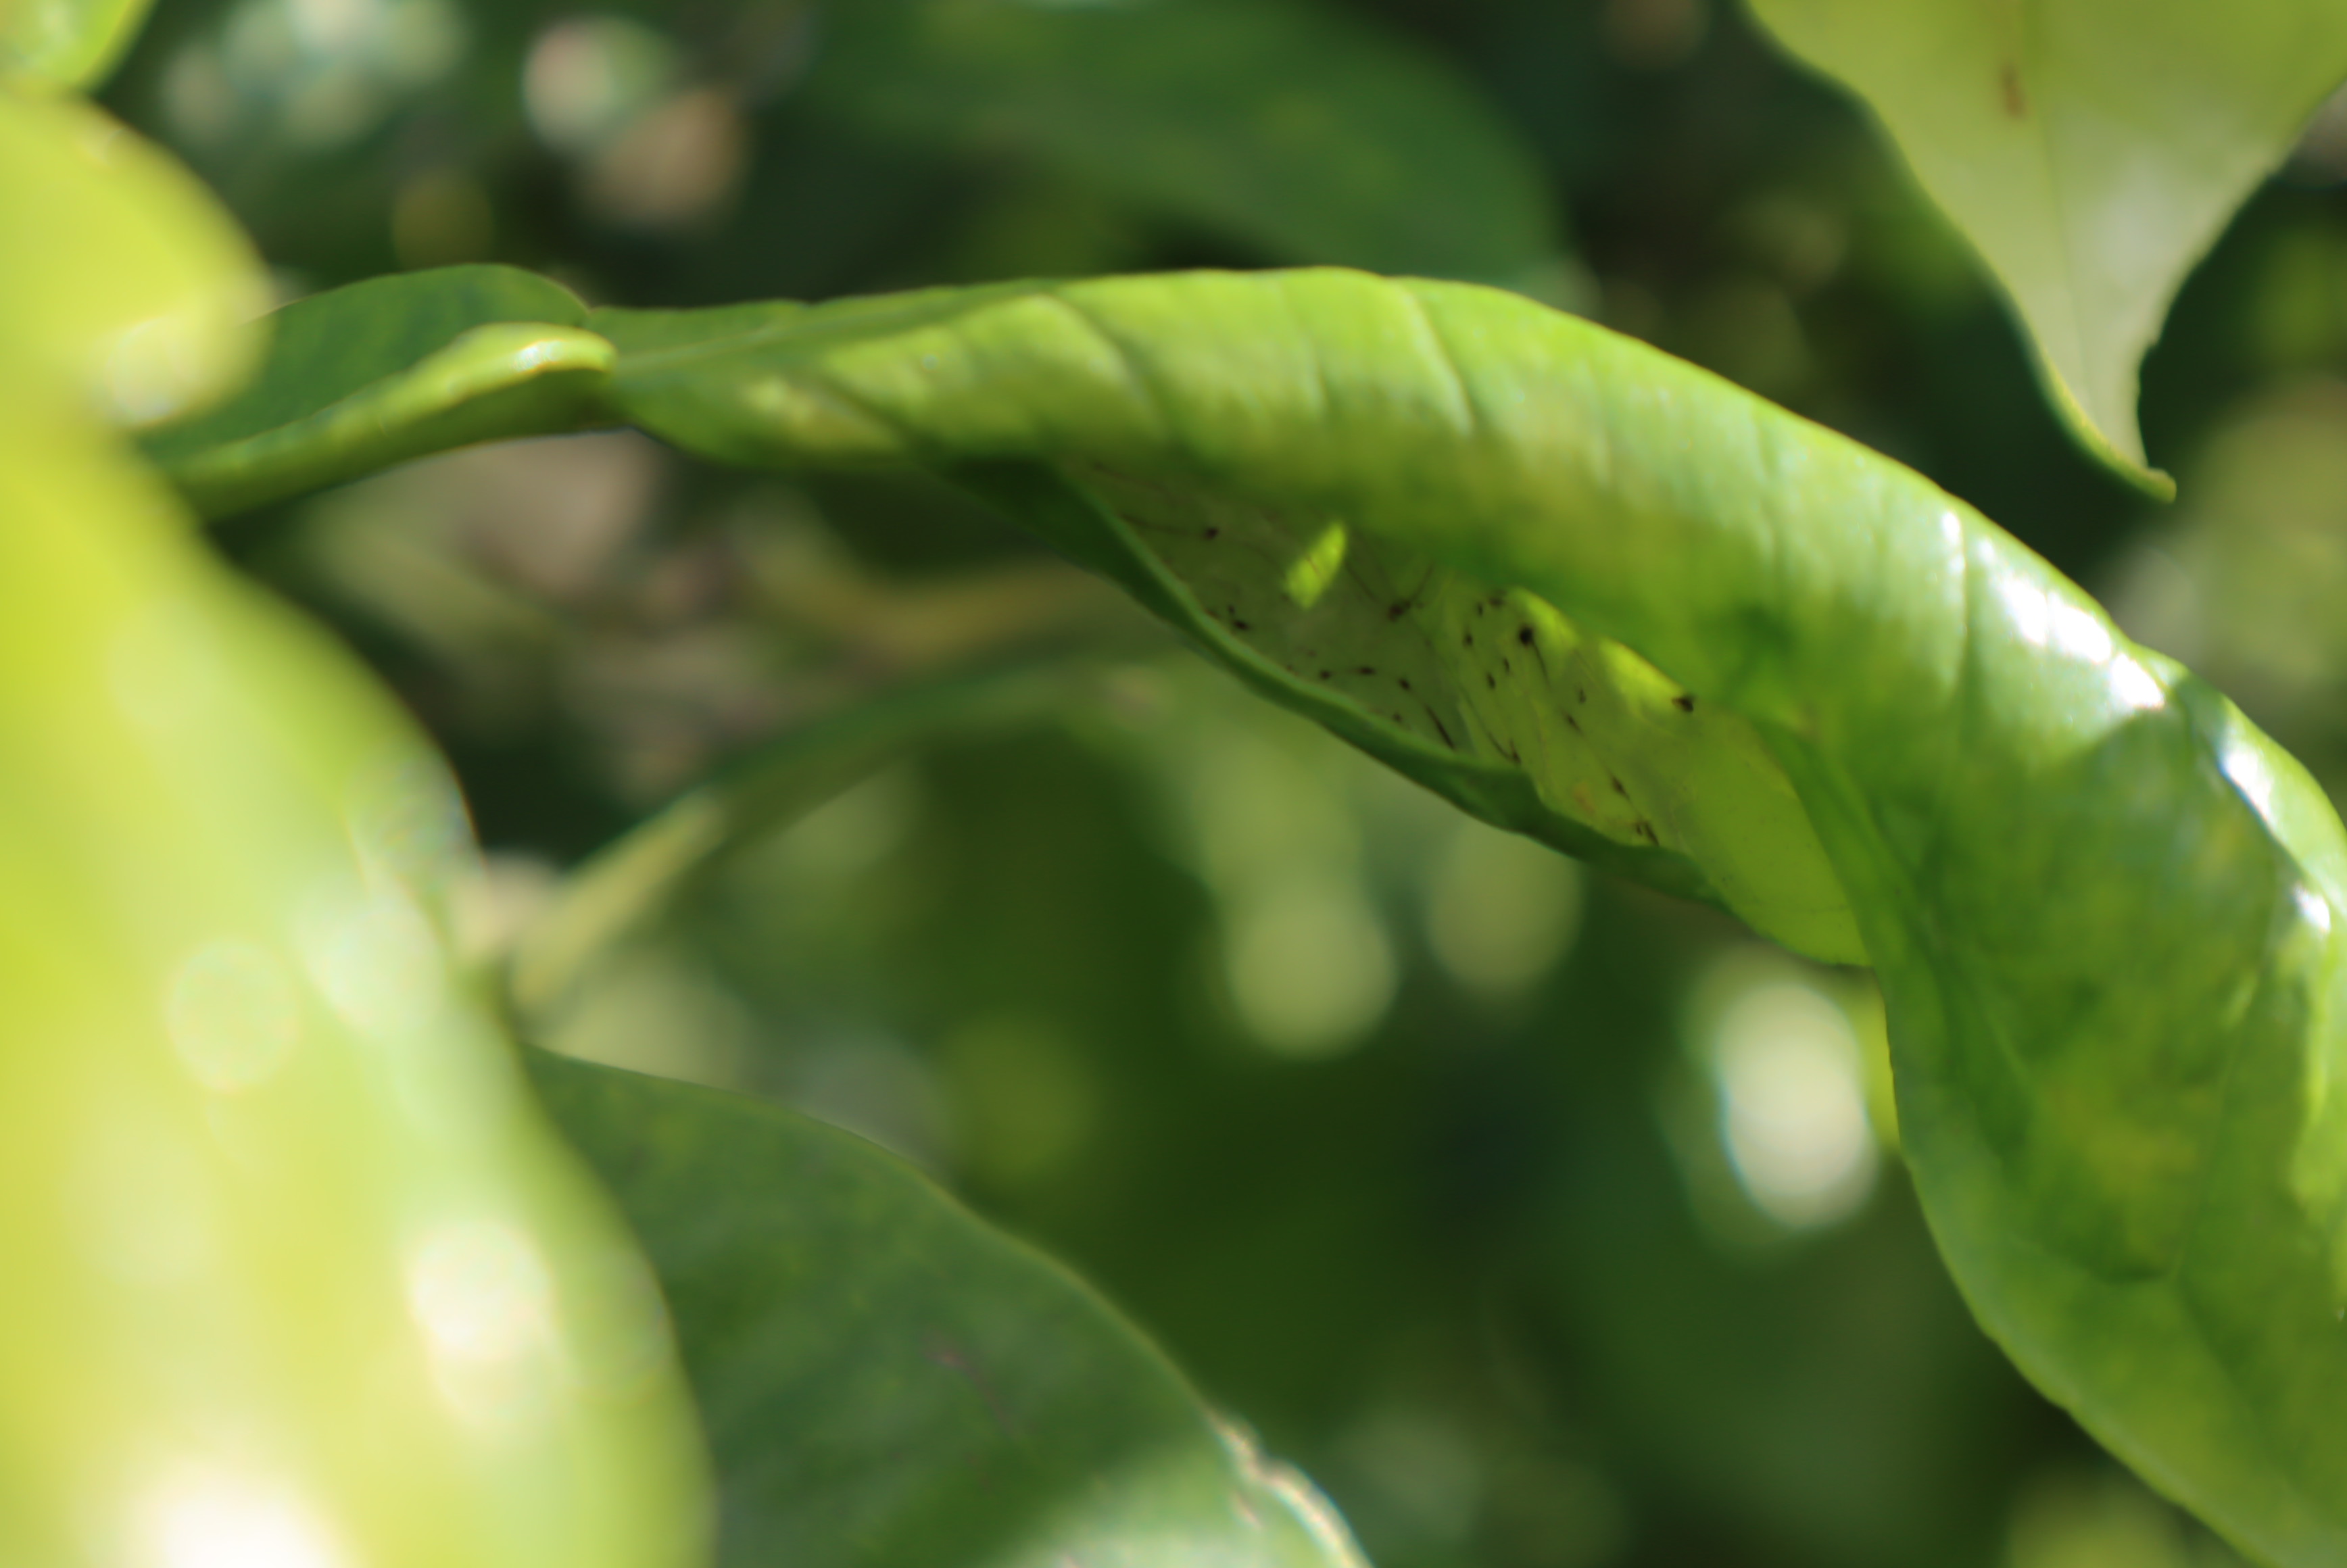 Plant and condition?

tangerine, leafminer
